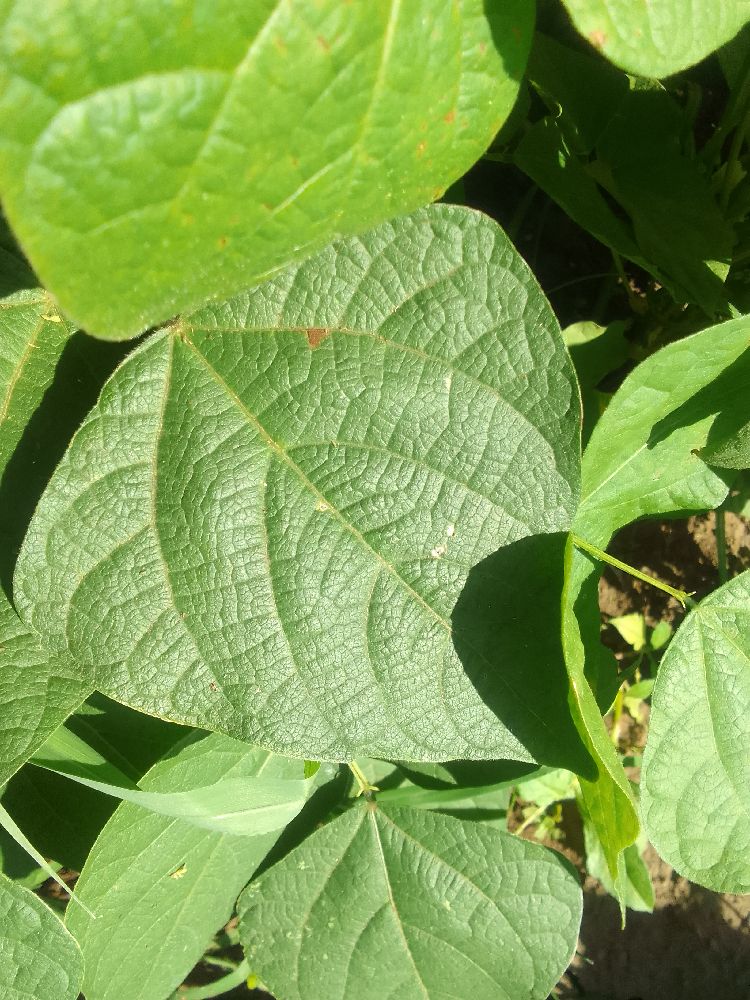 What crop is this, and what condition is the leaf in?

common bean, healthy
